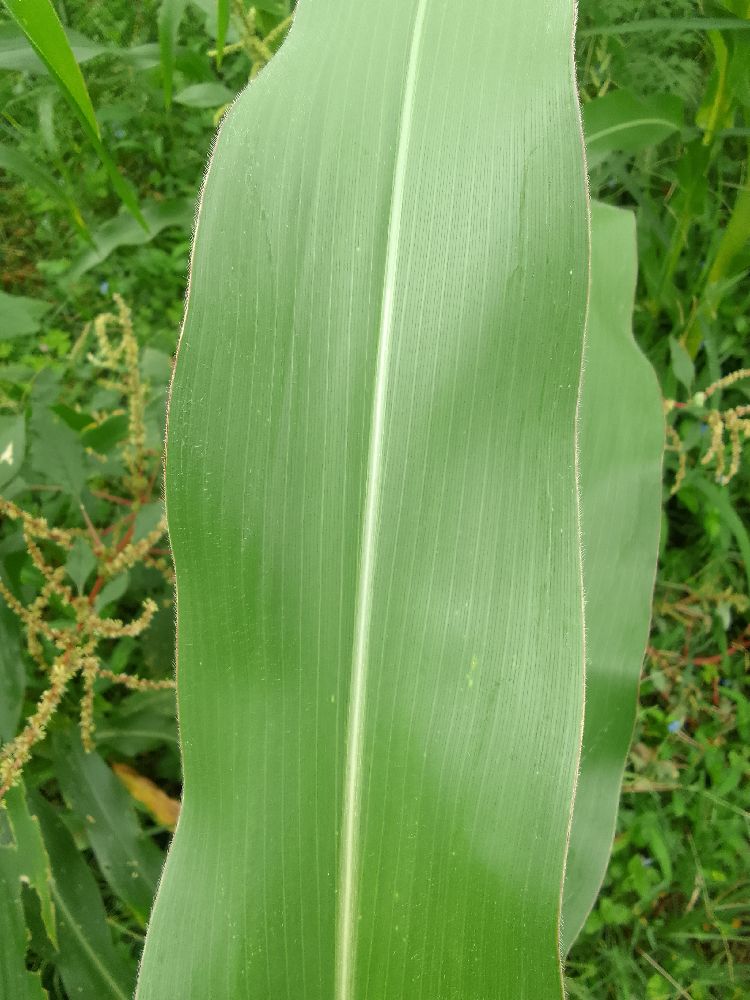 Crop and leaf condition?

maize, healthy
